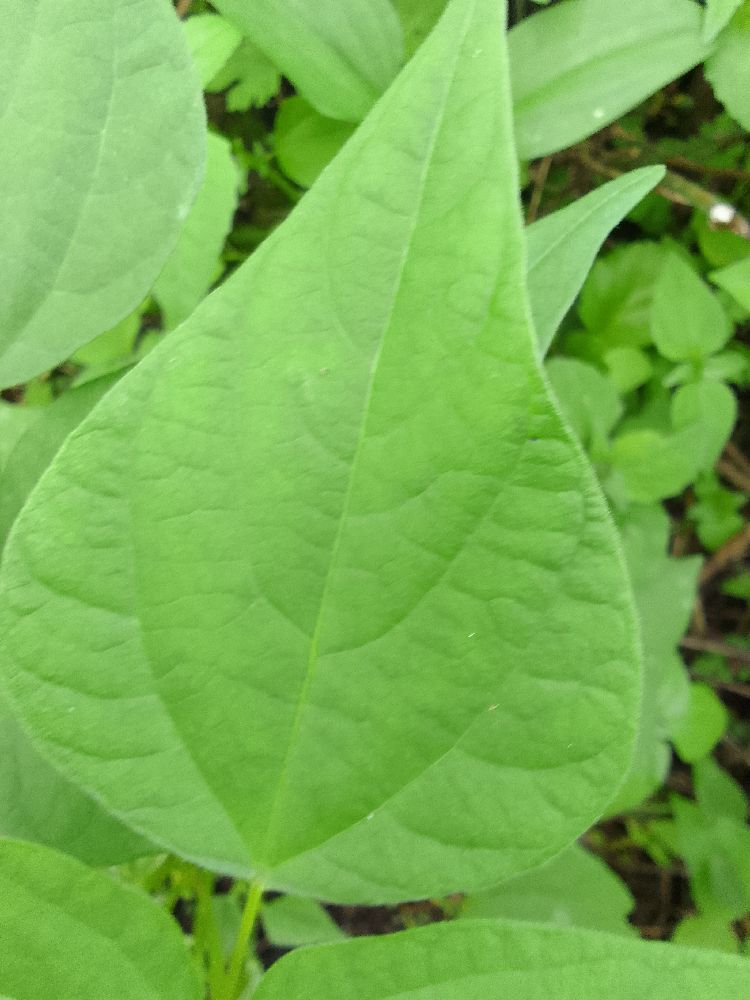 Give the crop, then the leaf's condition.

common bean, healthy
